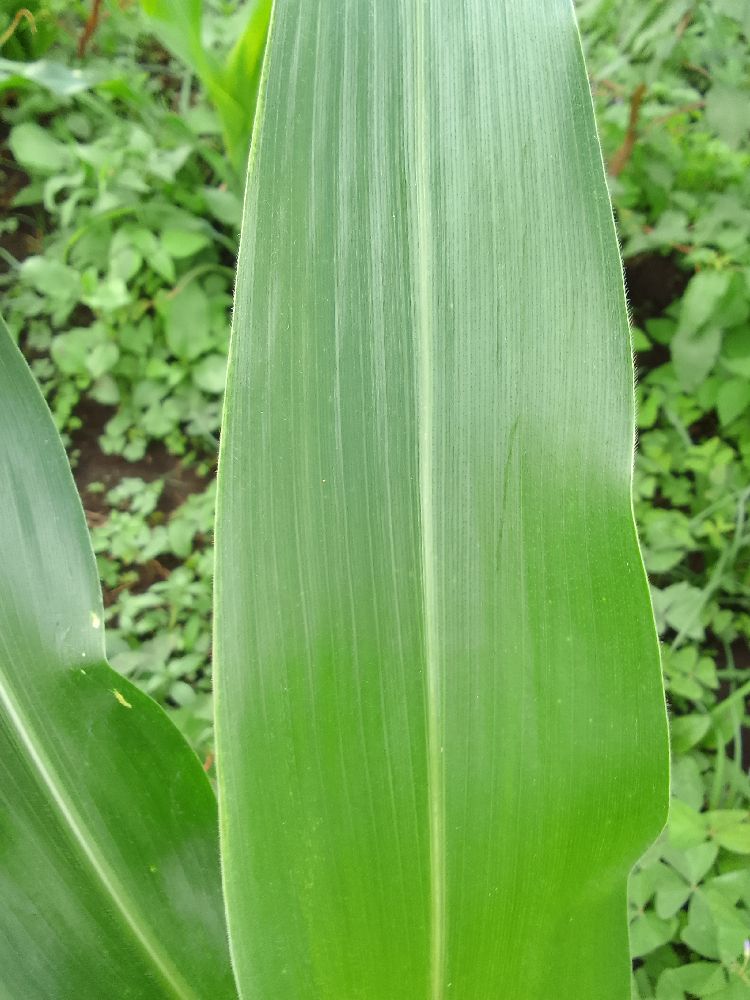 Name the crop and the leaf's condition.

maize, healthy
